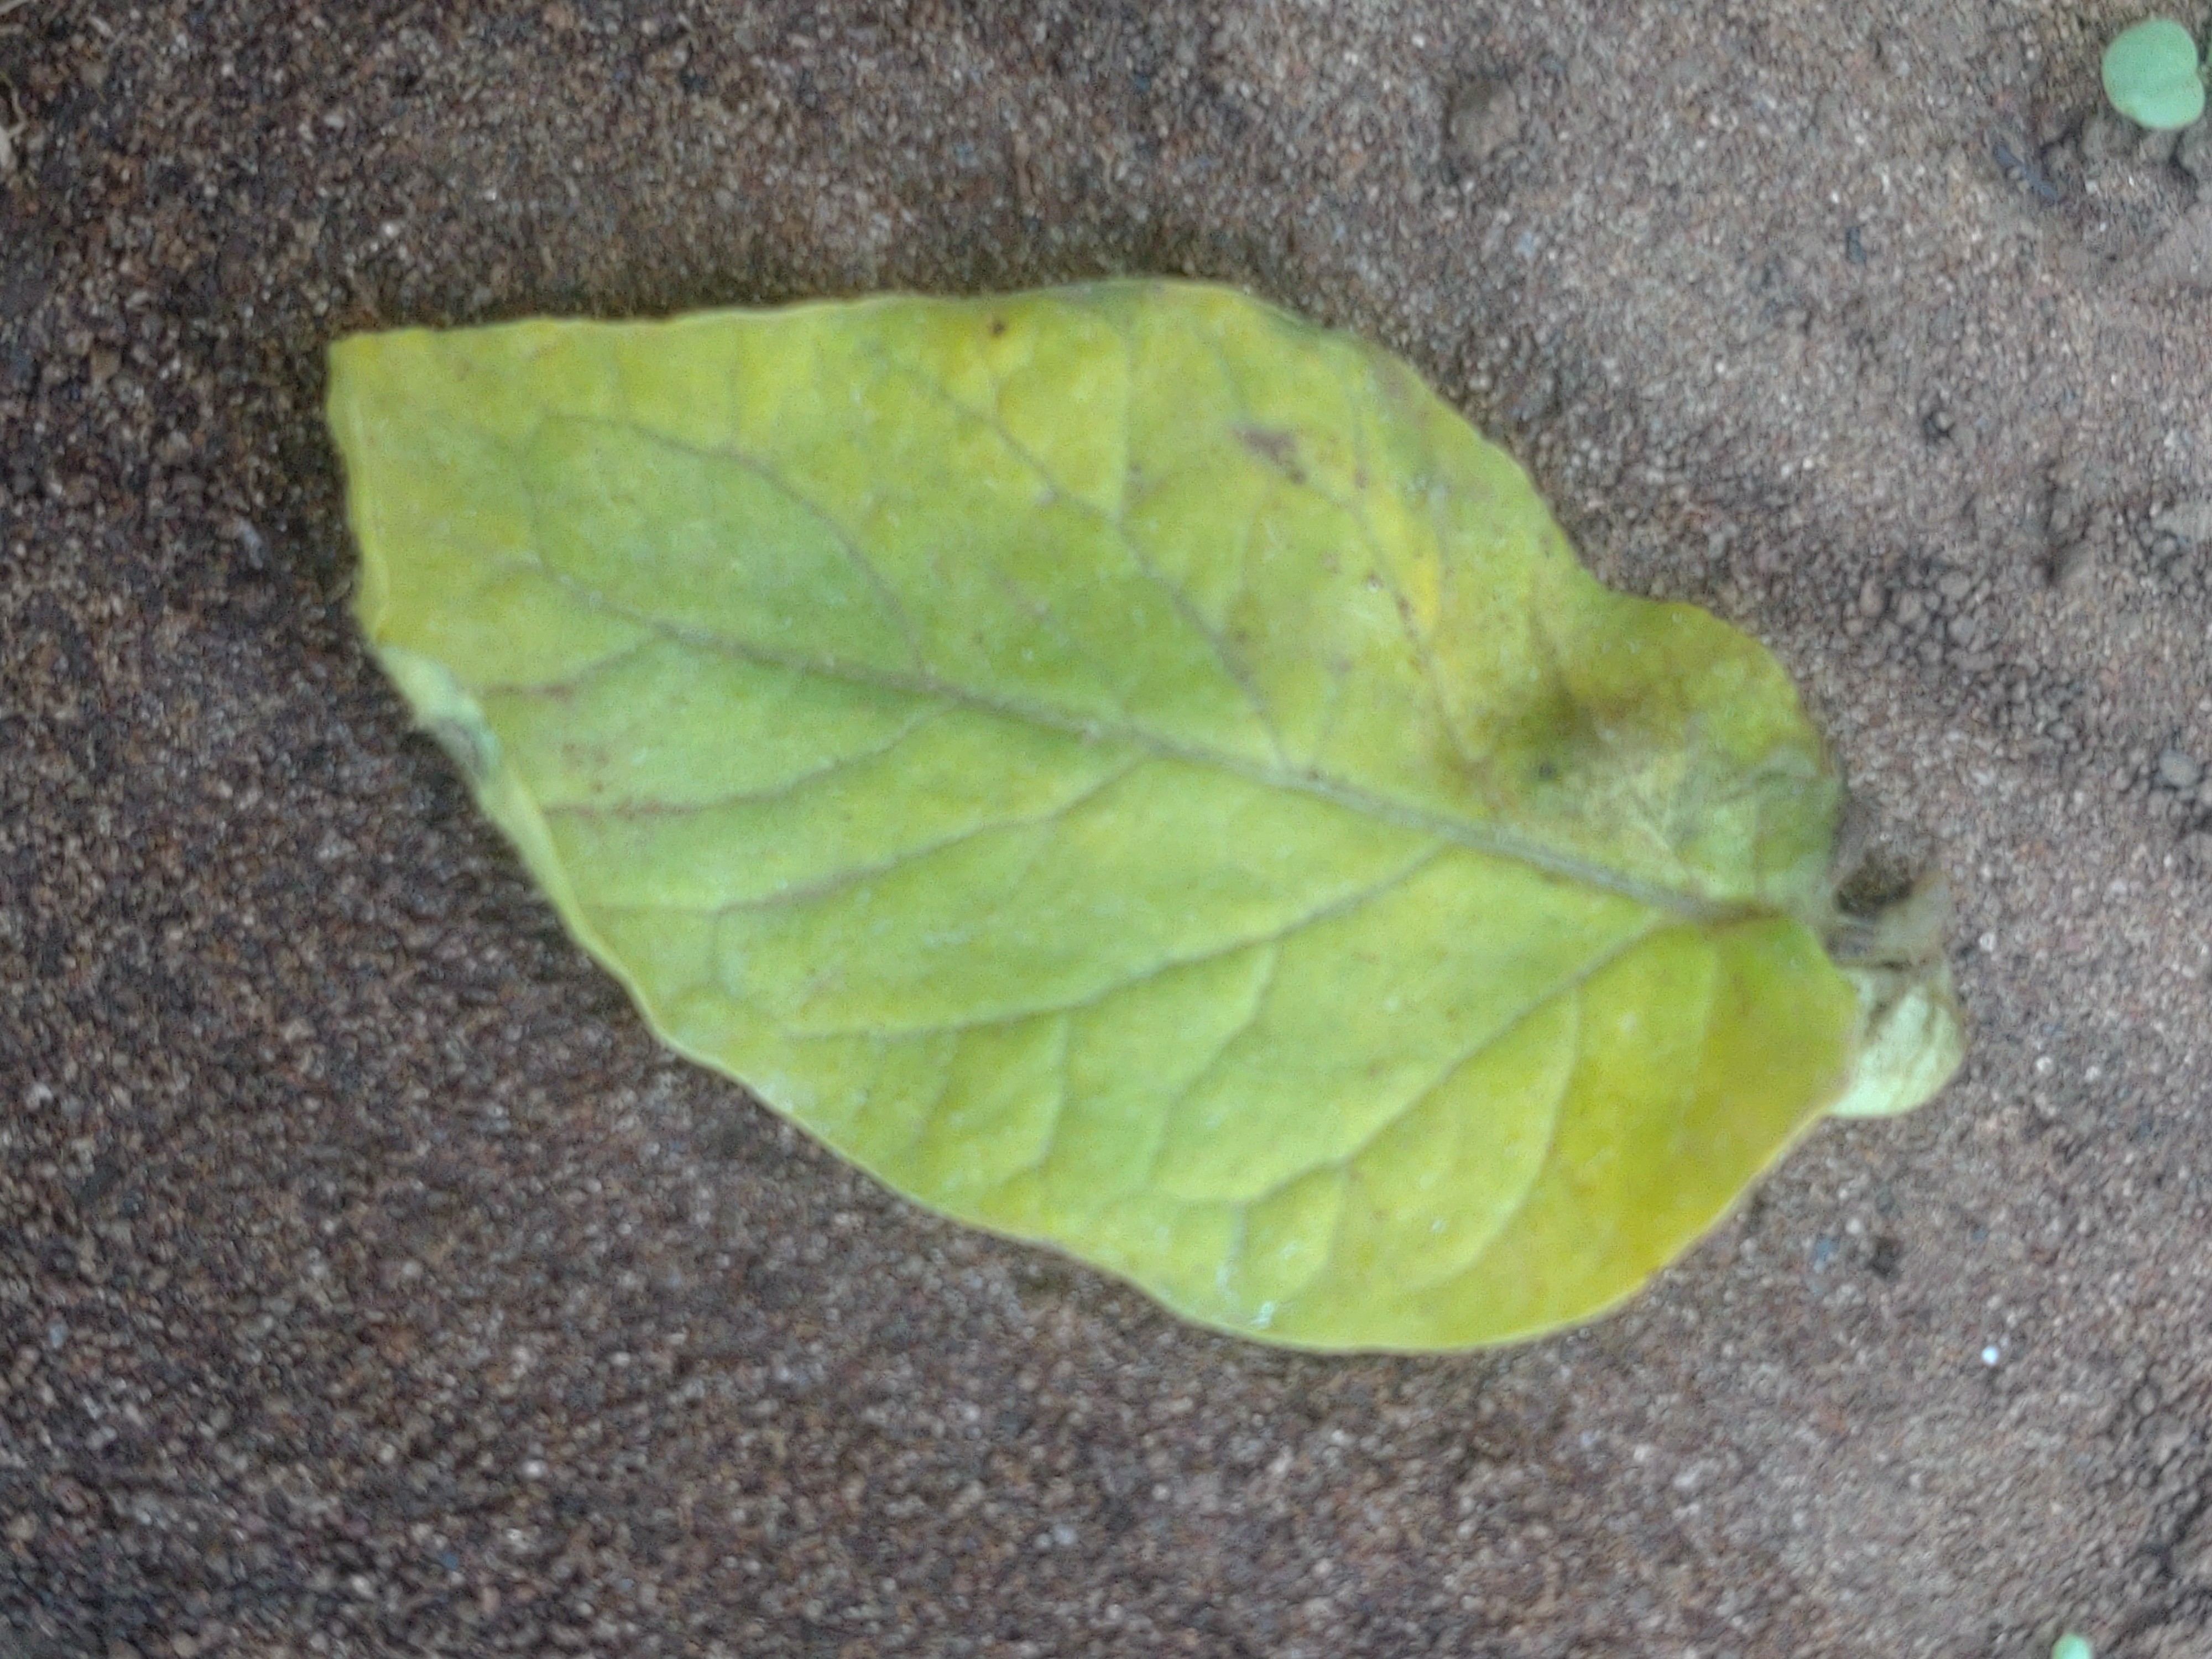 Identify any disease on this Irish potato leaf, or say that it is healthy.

late blight
